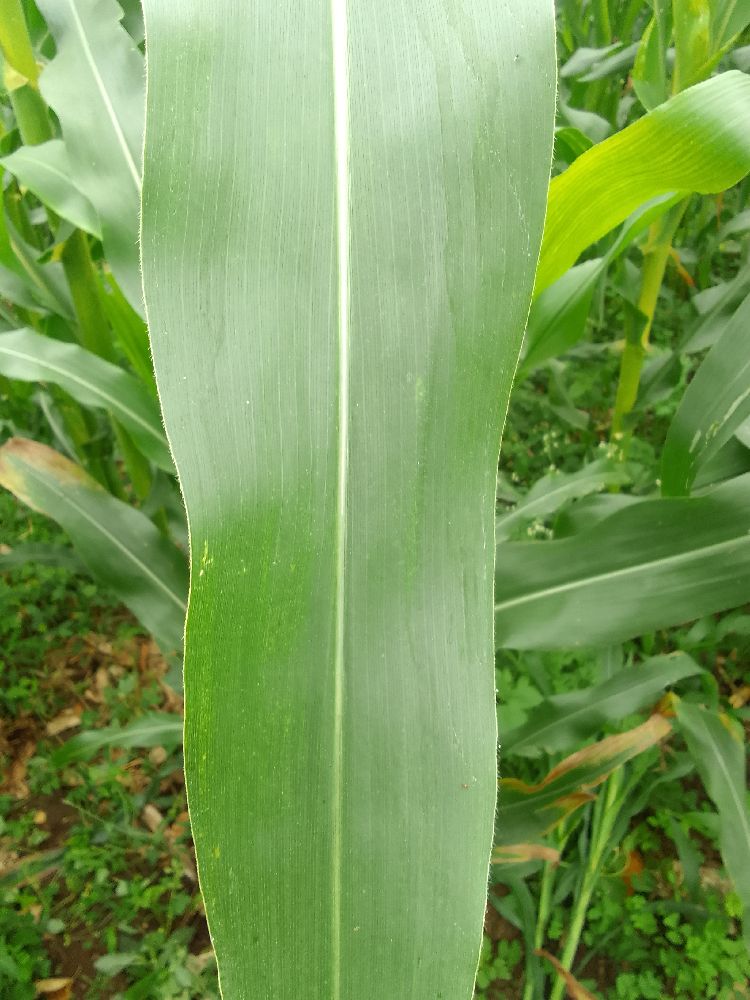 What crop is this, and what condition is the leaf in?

maize, healthy
